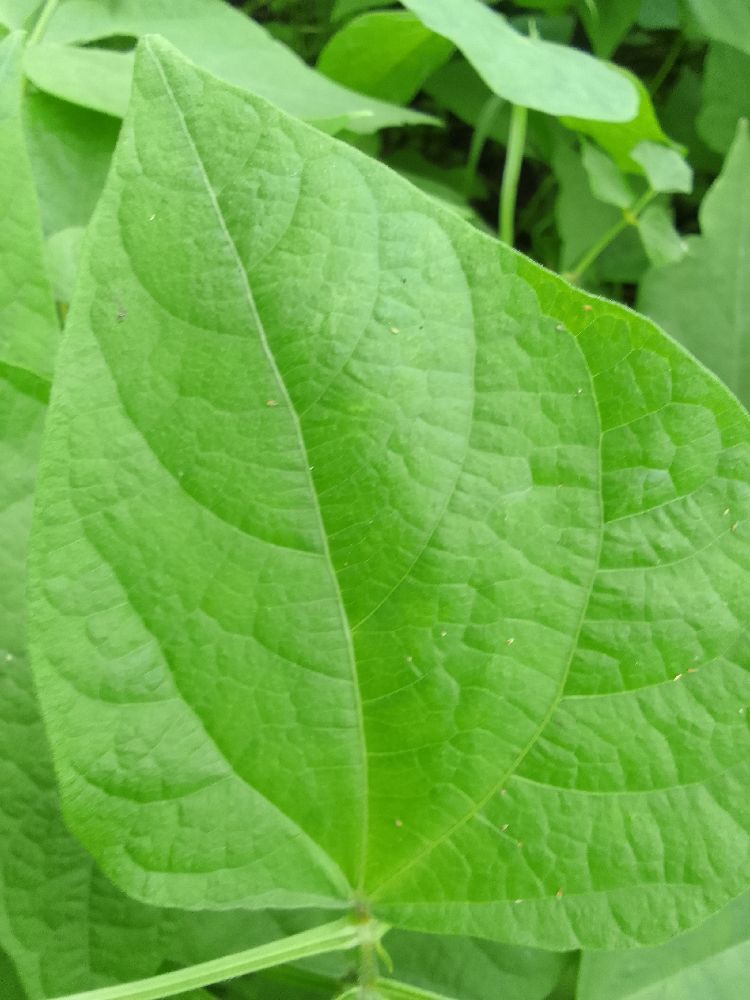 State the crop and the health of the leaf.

common bean, healthy
